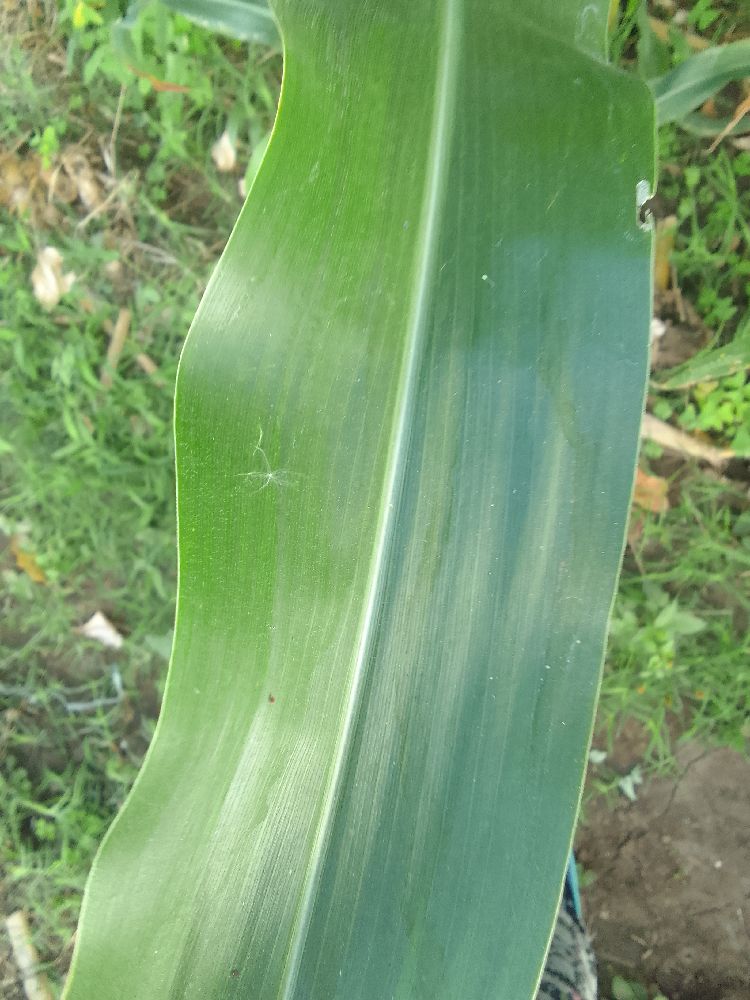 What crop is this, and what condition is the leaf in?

maize, healthy
